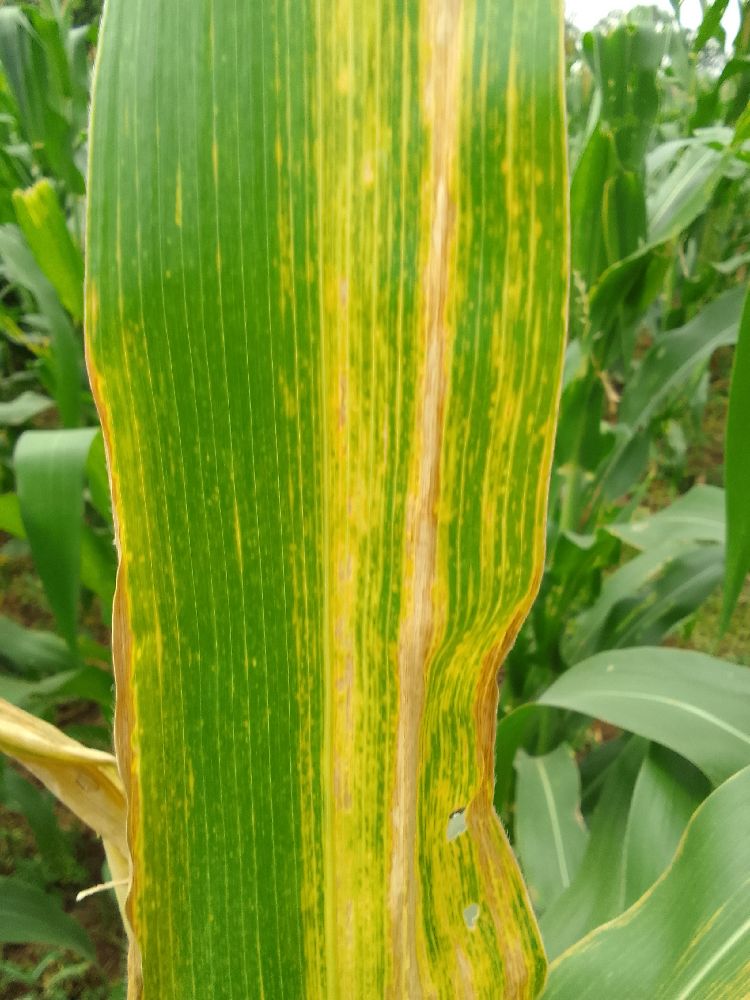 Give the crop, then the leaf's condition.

maize, maize lethal necrosis
